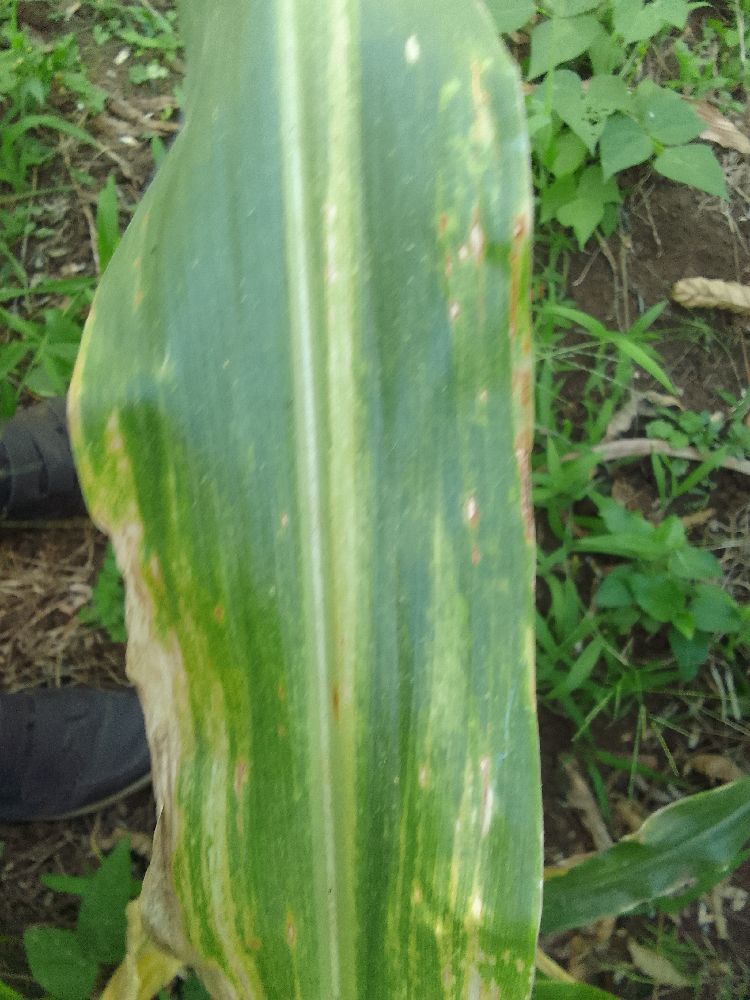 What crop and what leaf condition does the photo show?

maize, maize lethal necrosis
